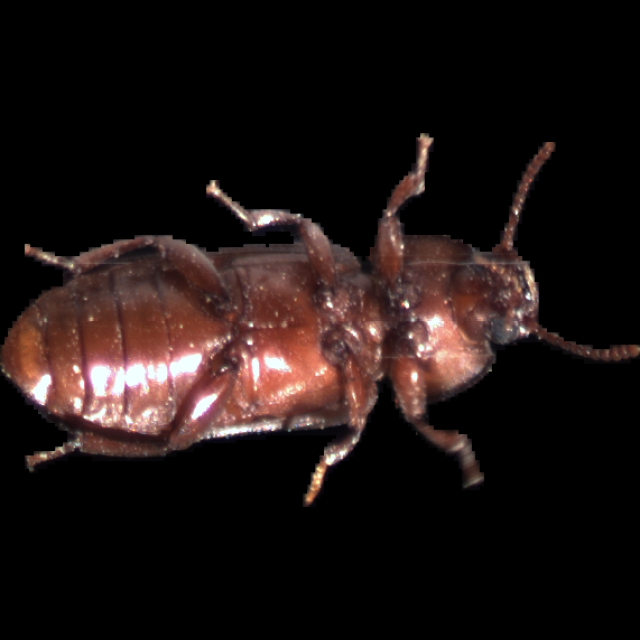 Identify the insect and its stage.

mealworm beetle
